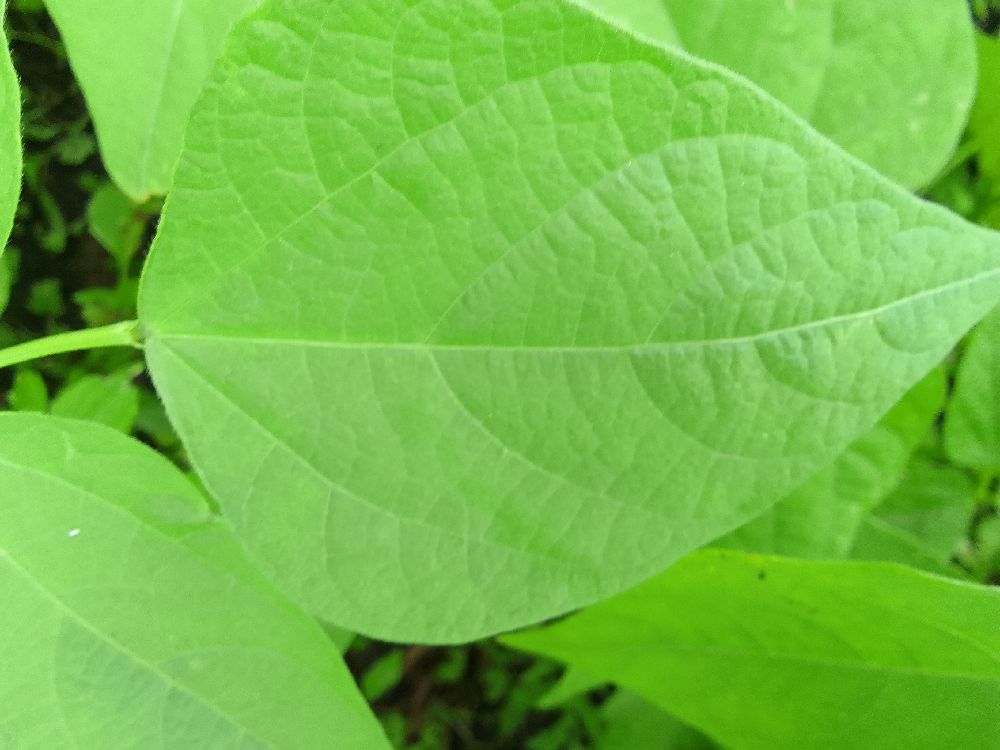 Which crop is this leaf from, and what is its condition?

common bean, healthy
